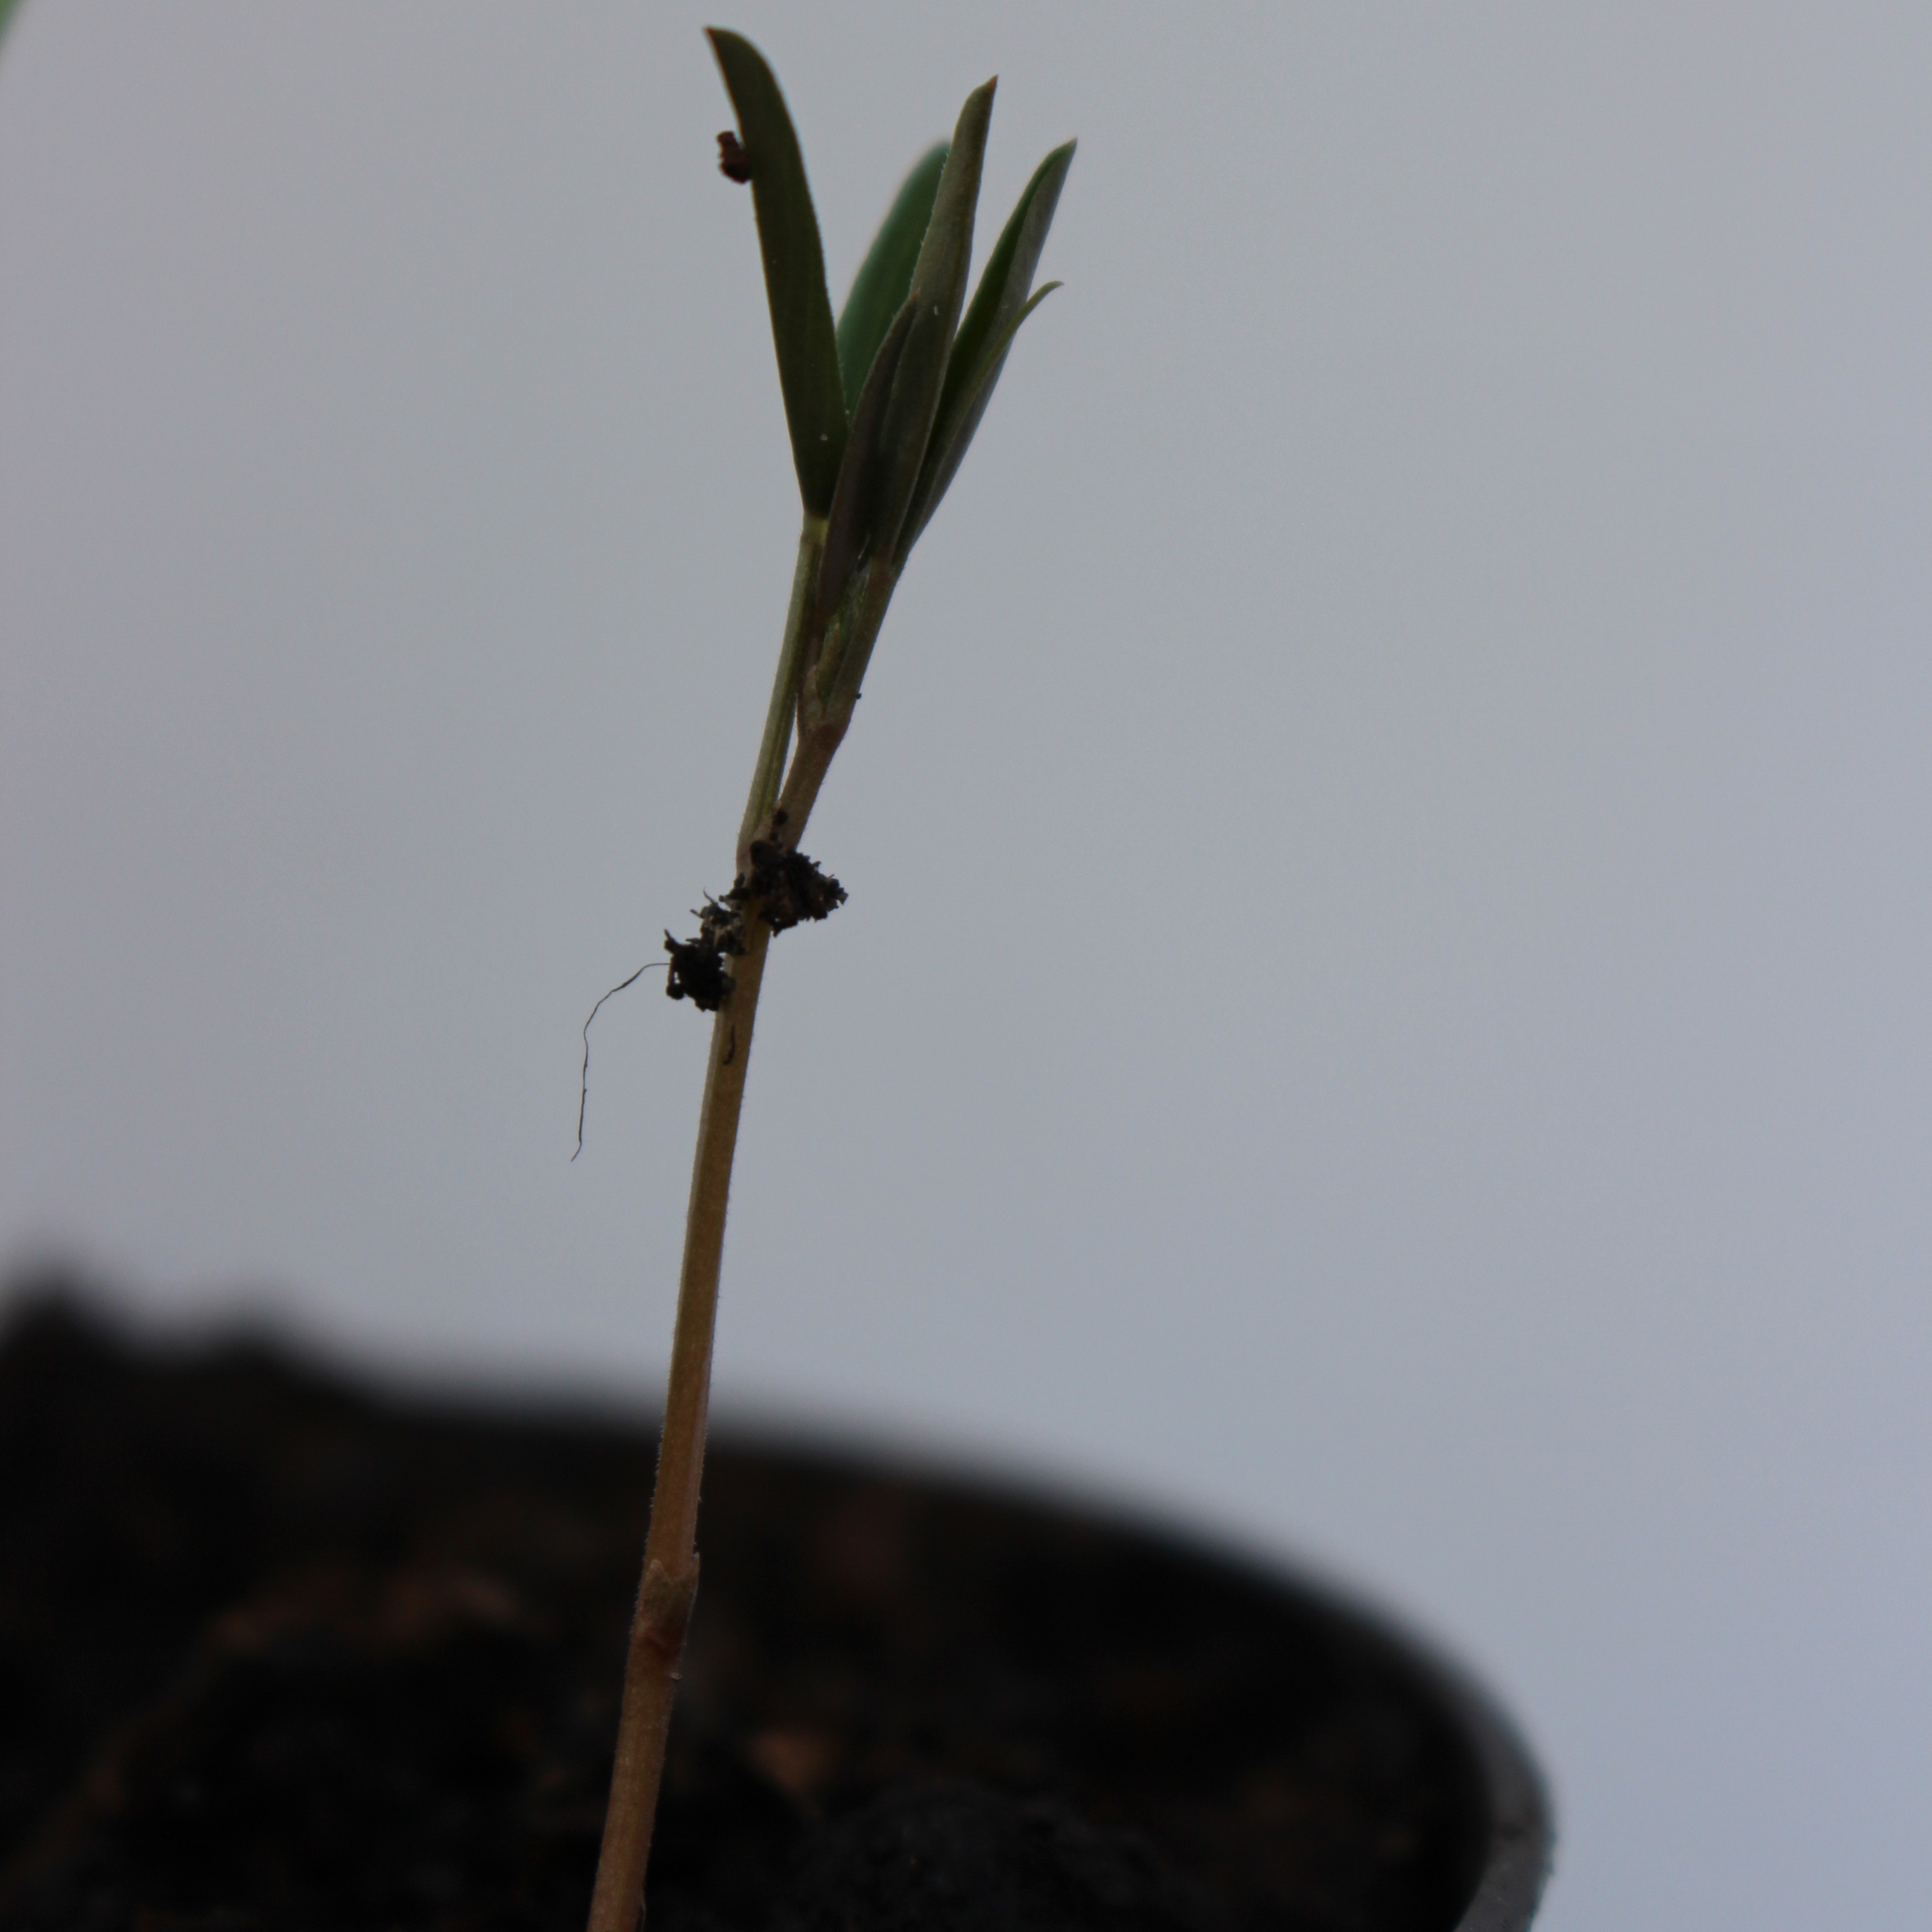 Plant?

Vicia sativa
